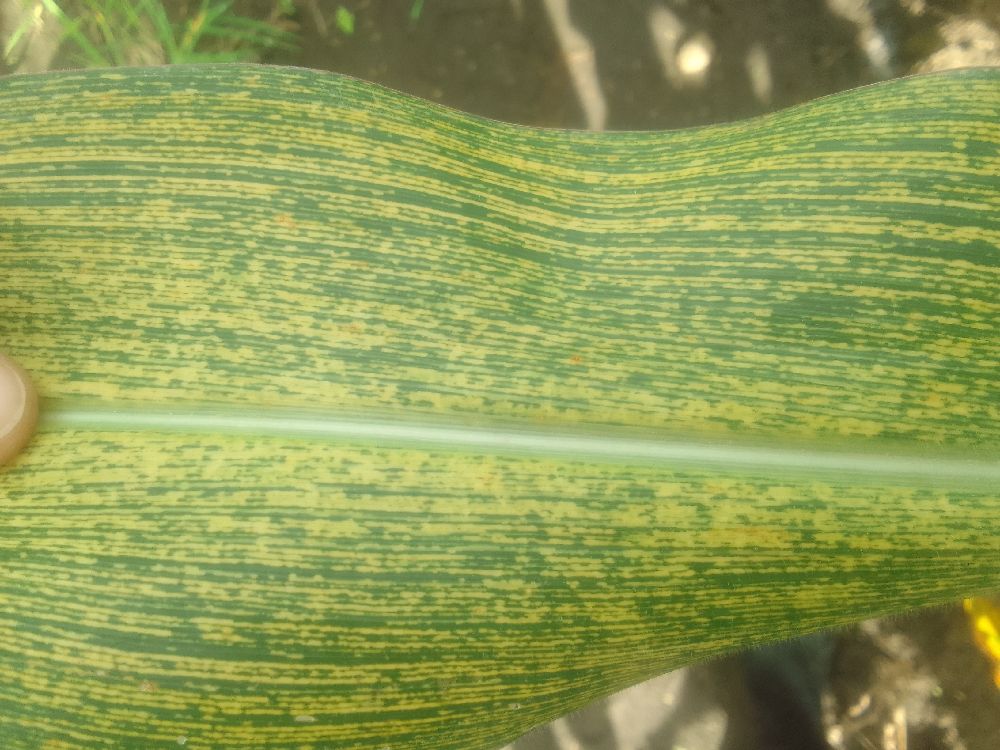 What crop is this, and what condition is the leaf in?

maize, maize streak virus
